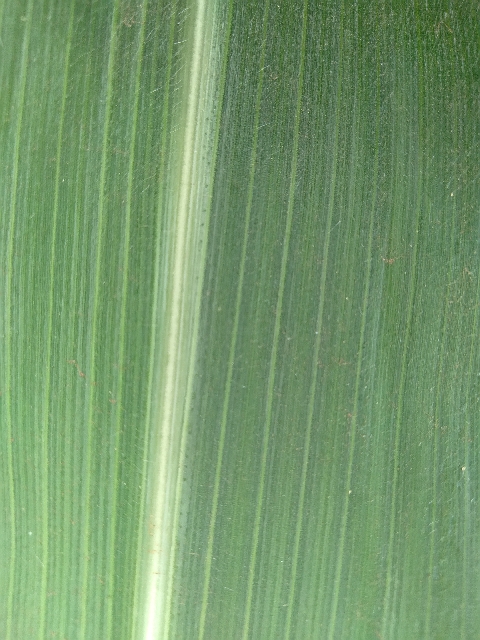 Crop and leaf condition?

maize, healthy
